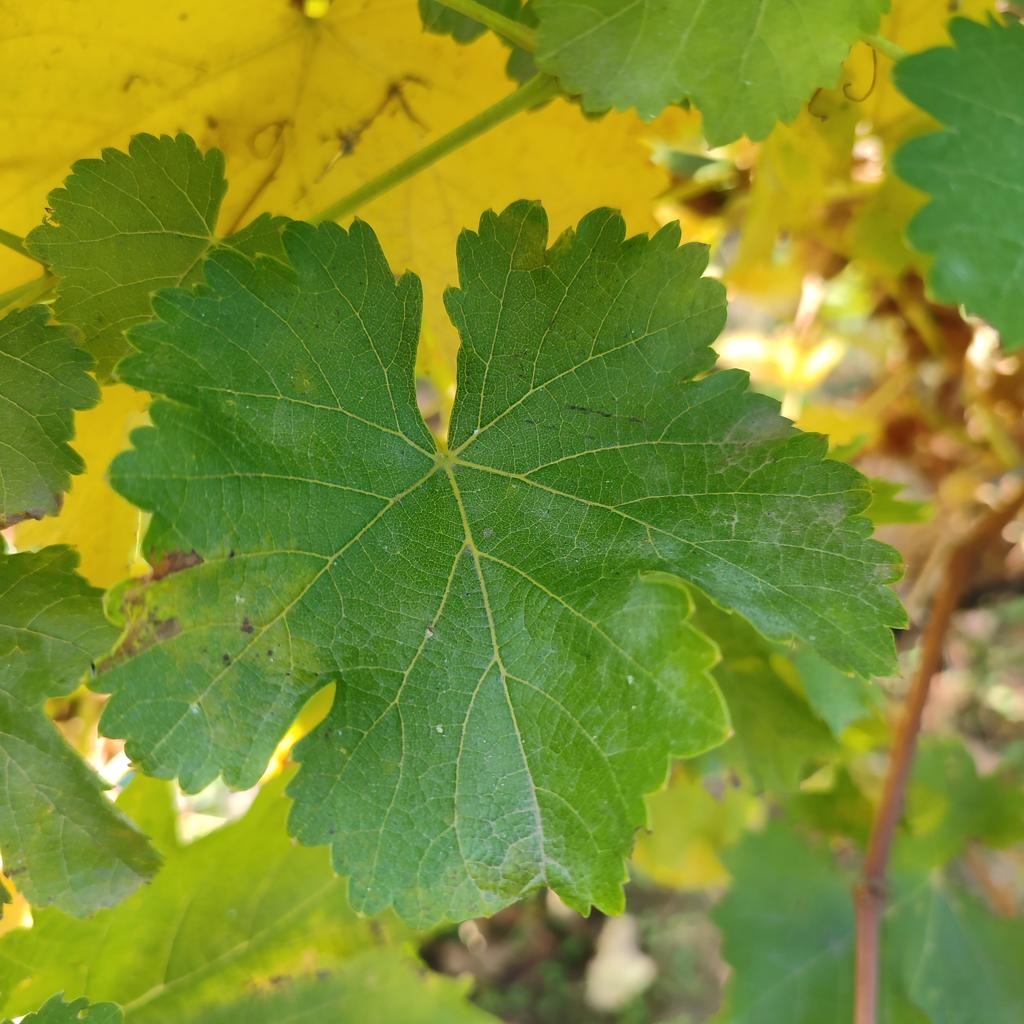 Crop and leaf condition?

grapevine, powdery mildew
